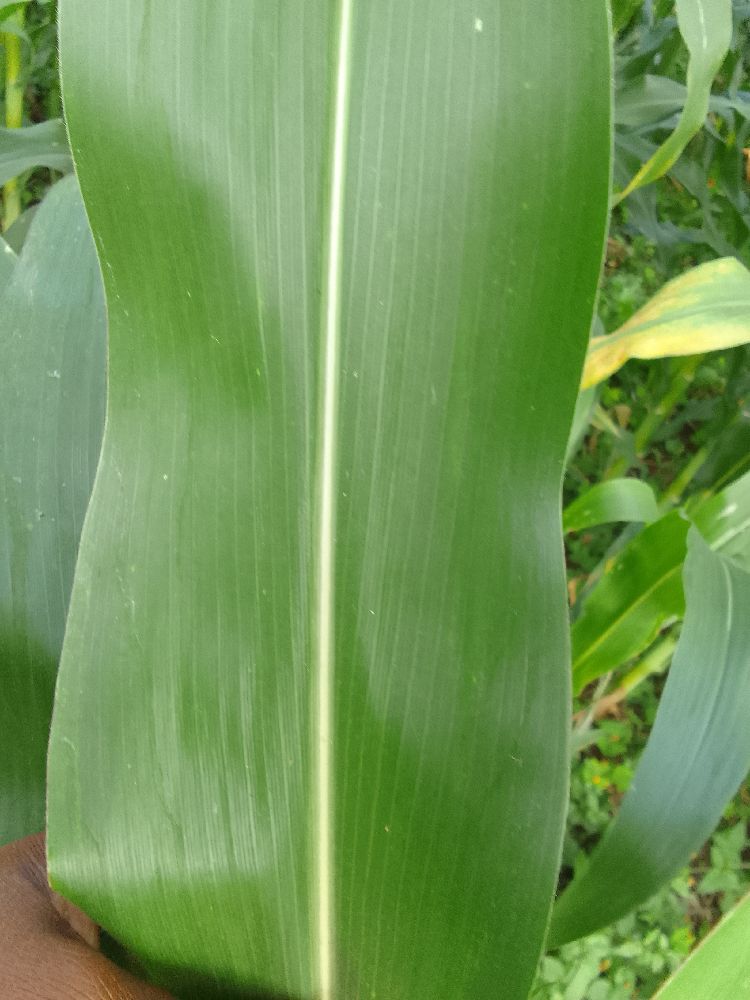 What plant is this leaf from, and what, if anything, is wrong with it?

maize, healthy
